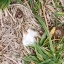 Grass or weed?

grass
